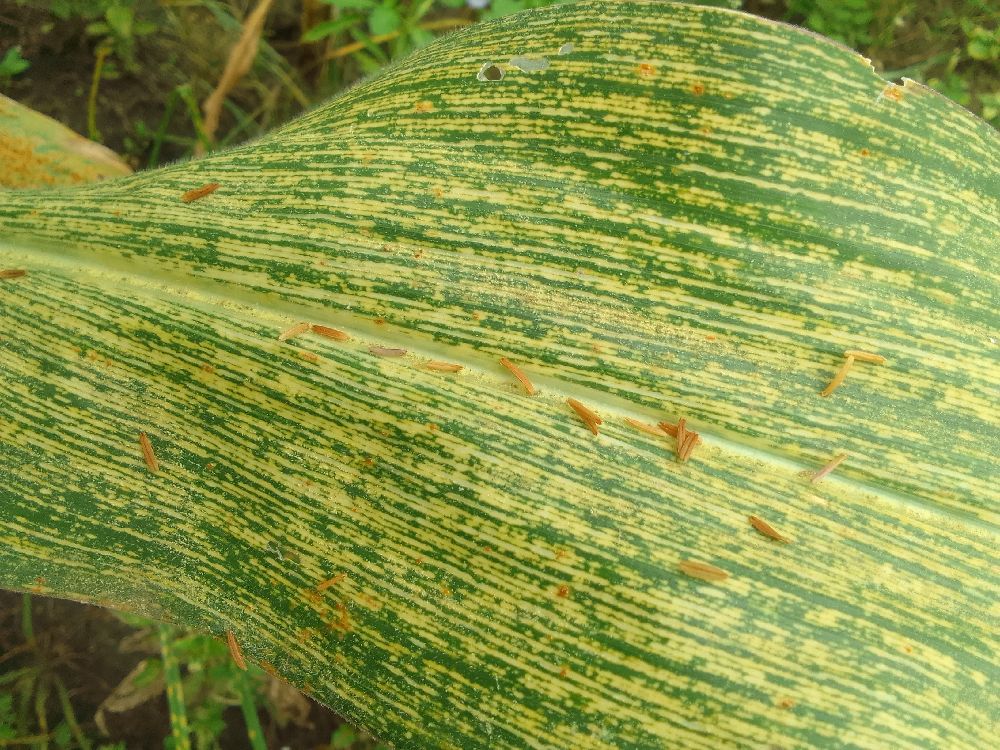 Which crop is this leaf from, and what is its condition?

maize, maize streak virus
